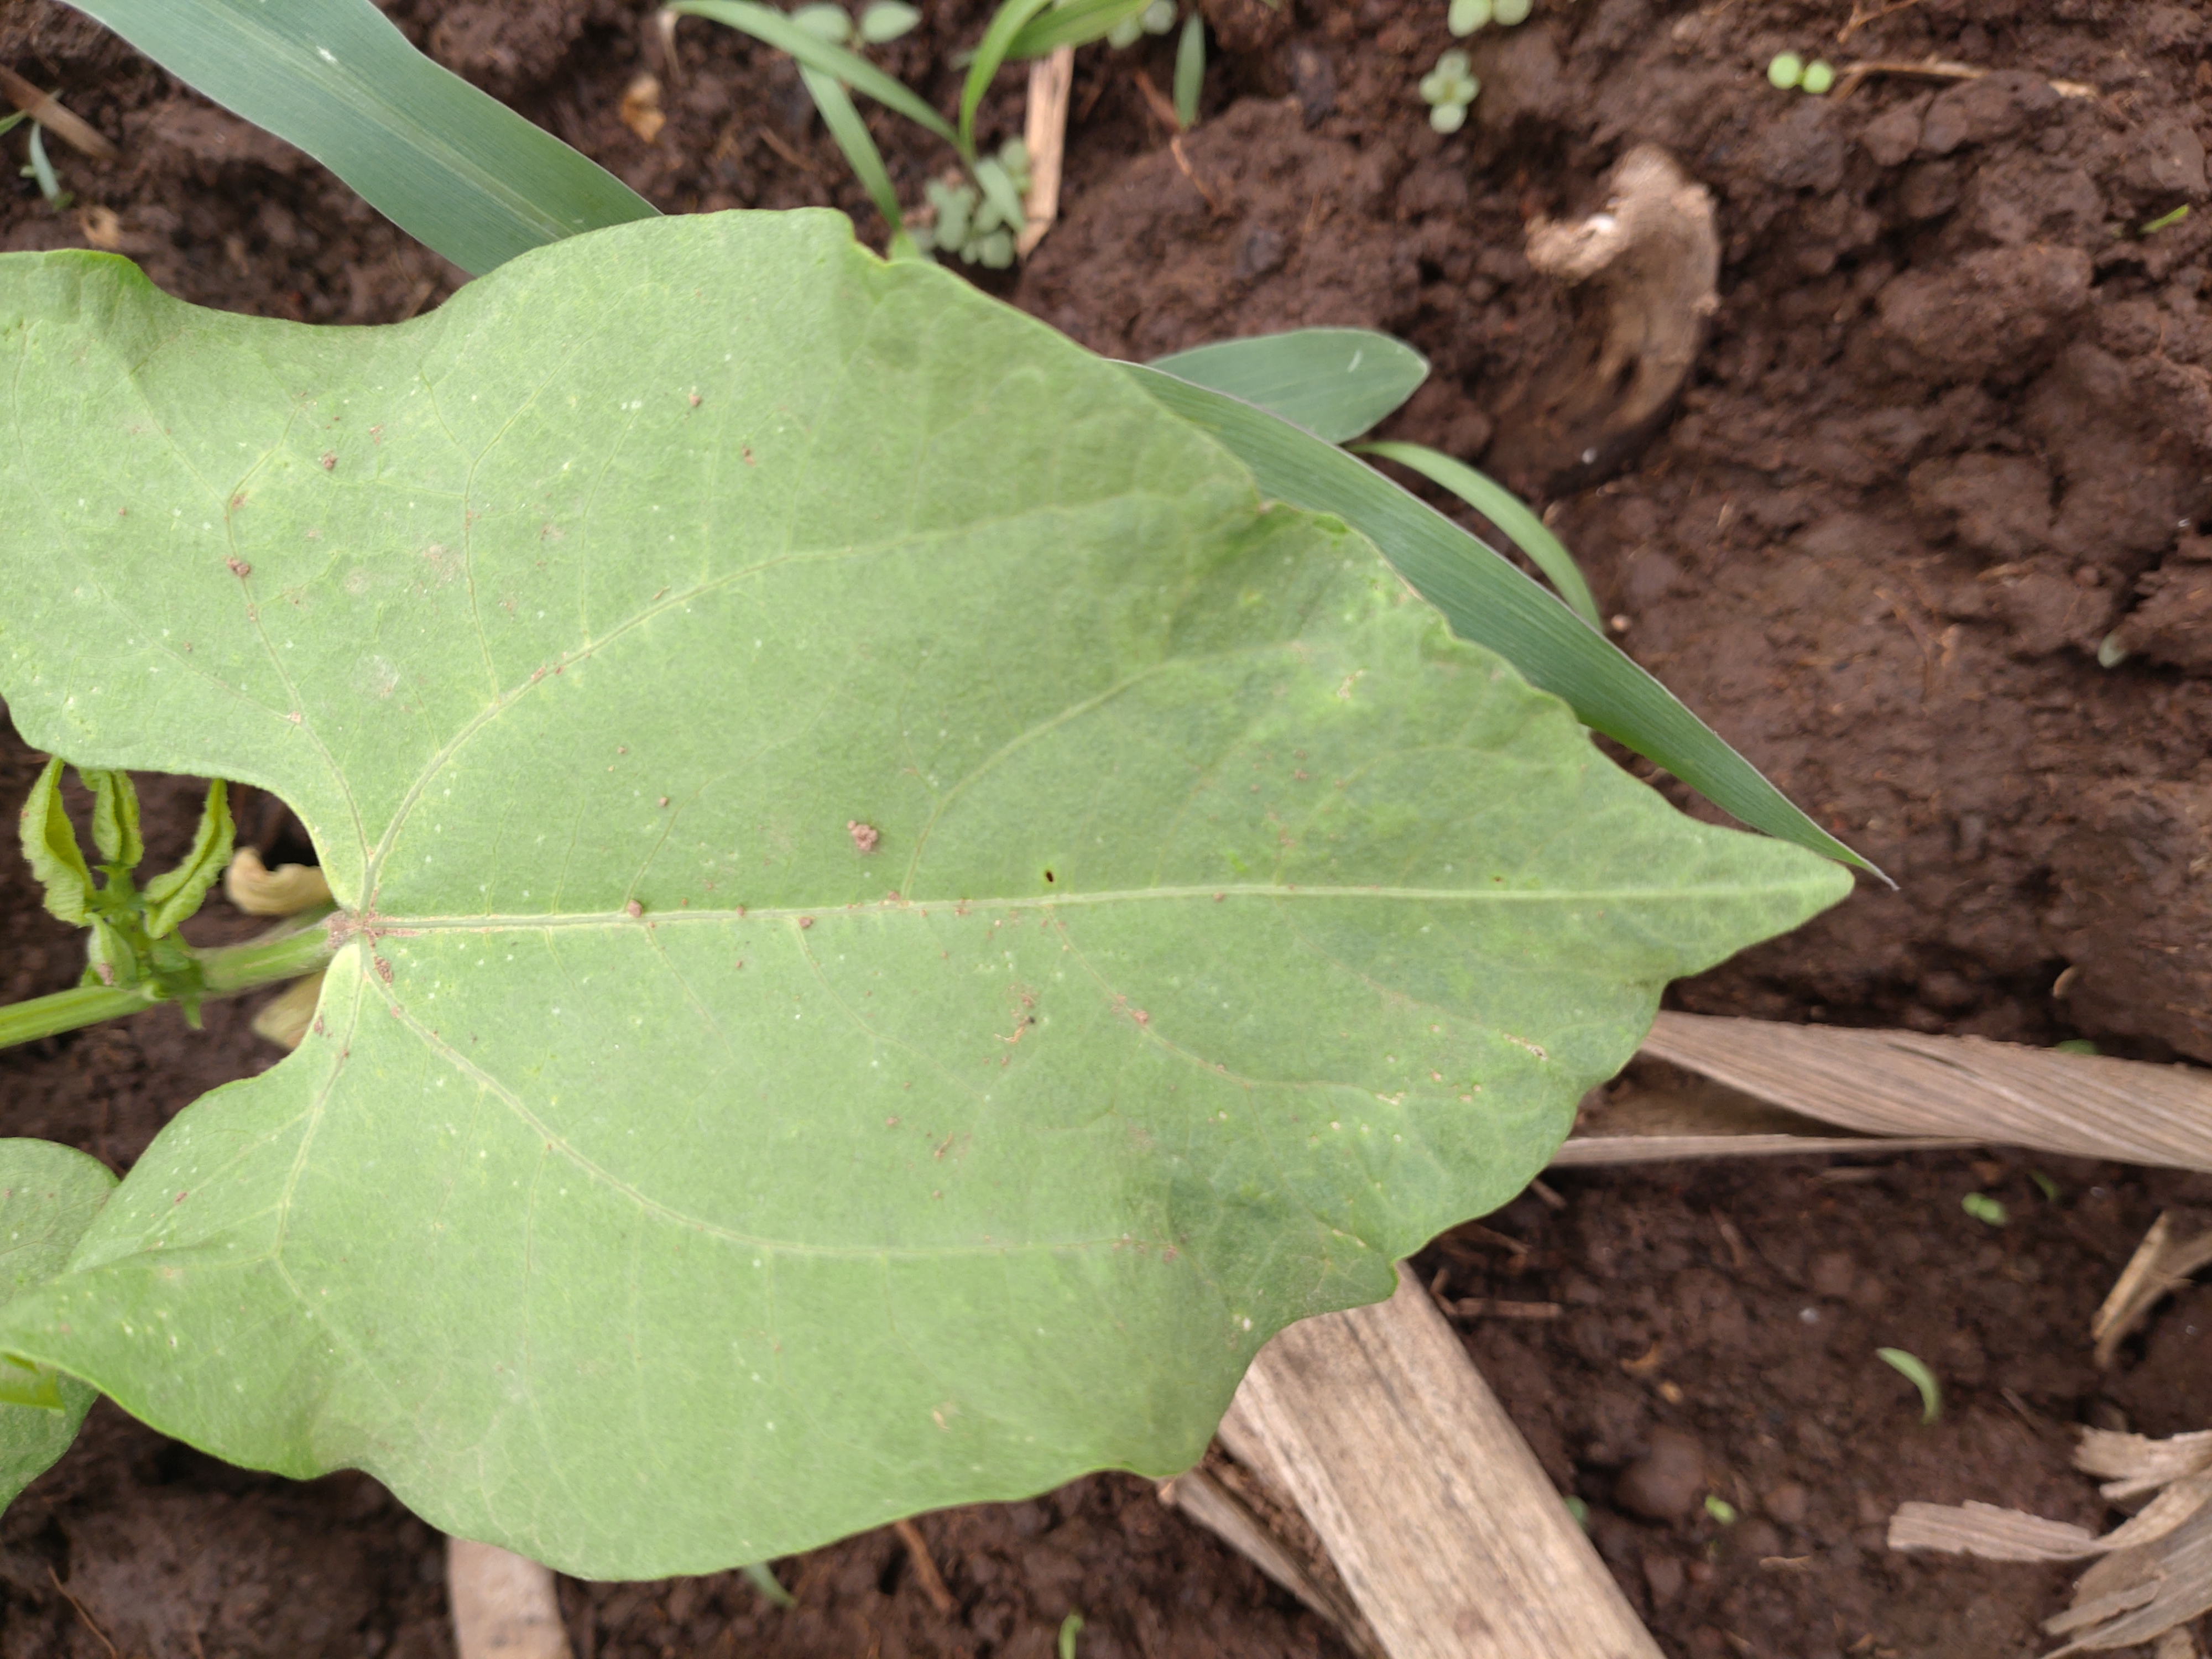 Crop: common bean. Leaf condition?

healthy
